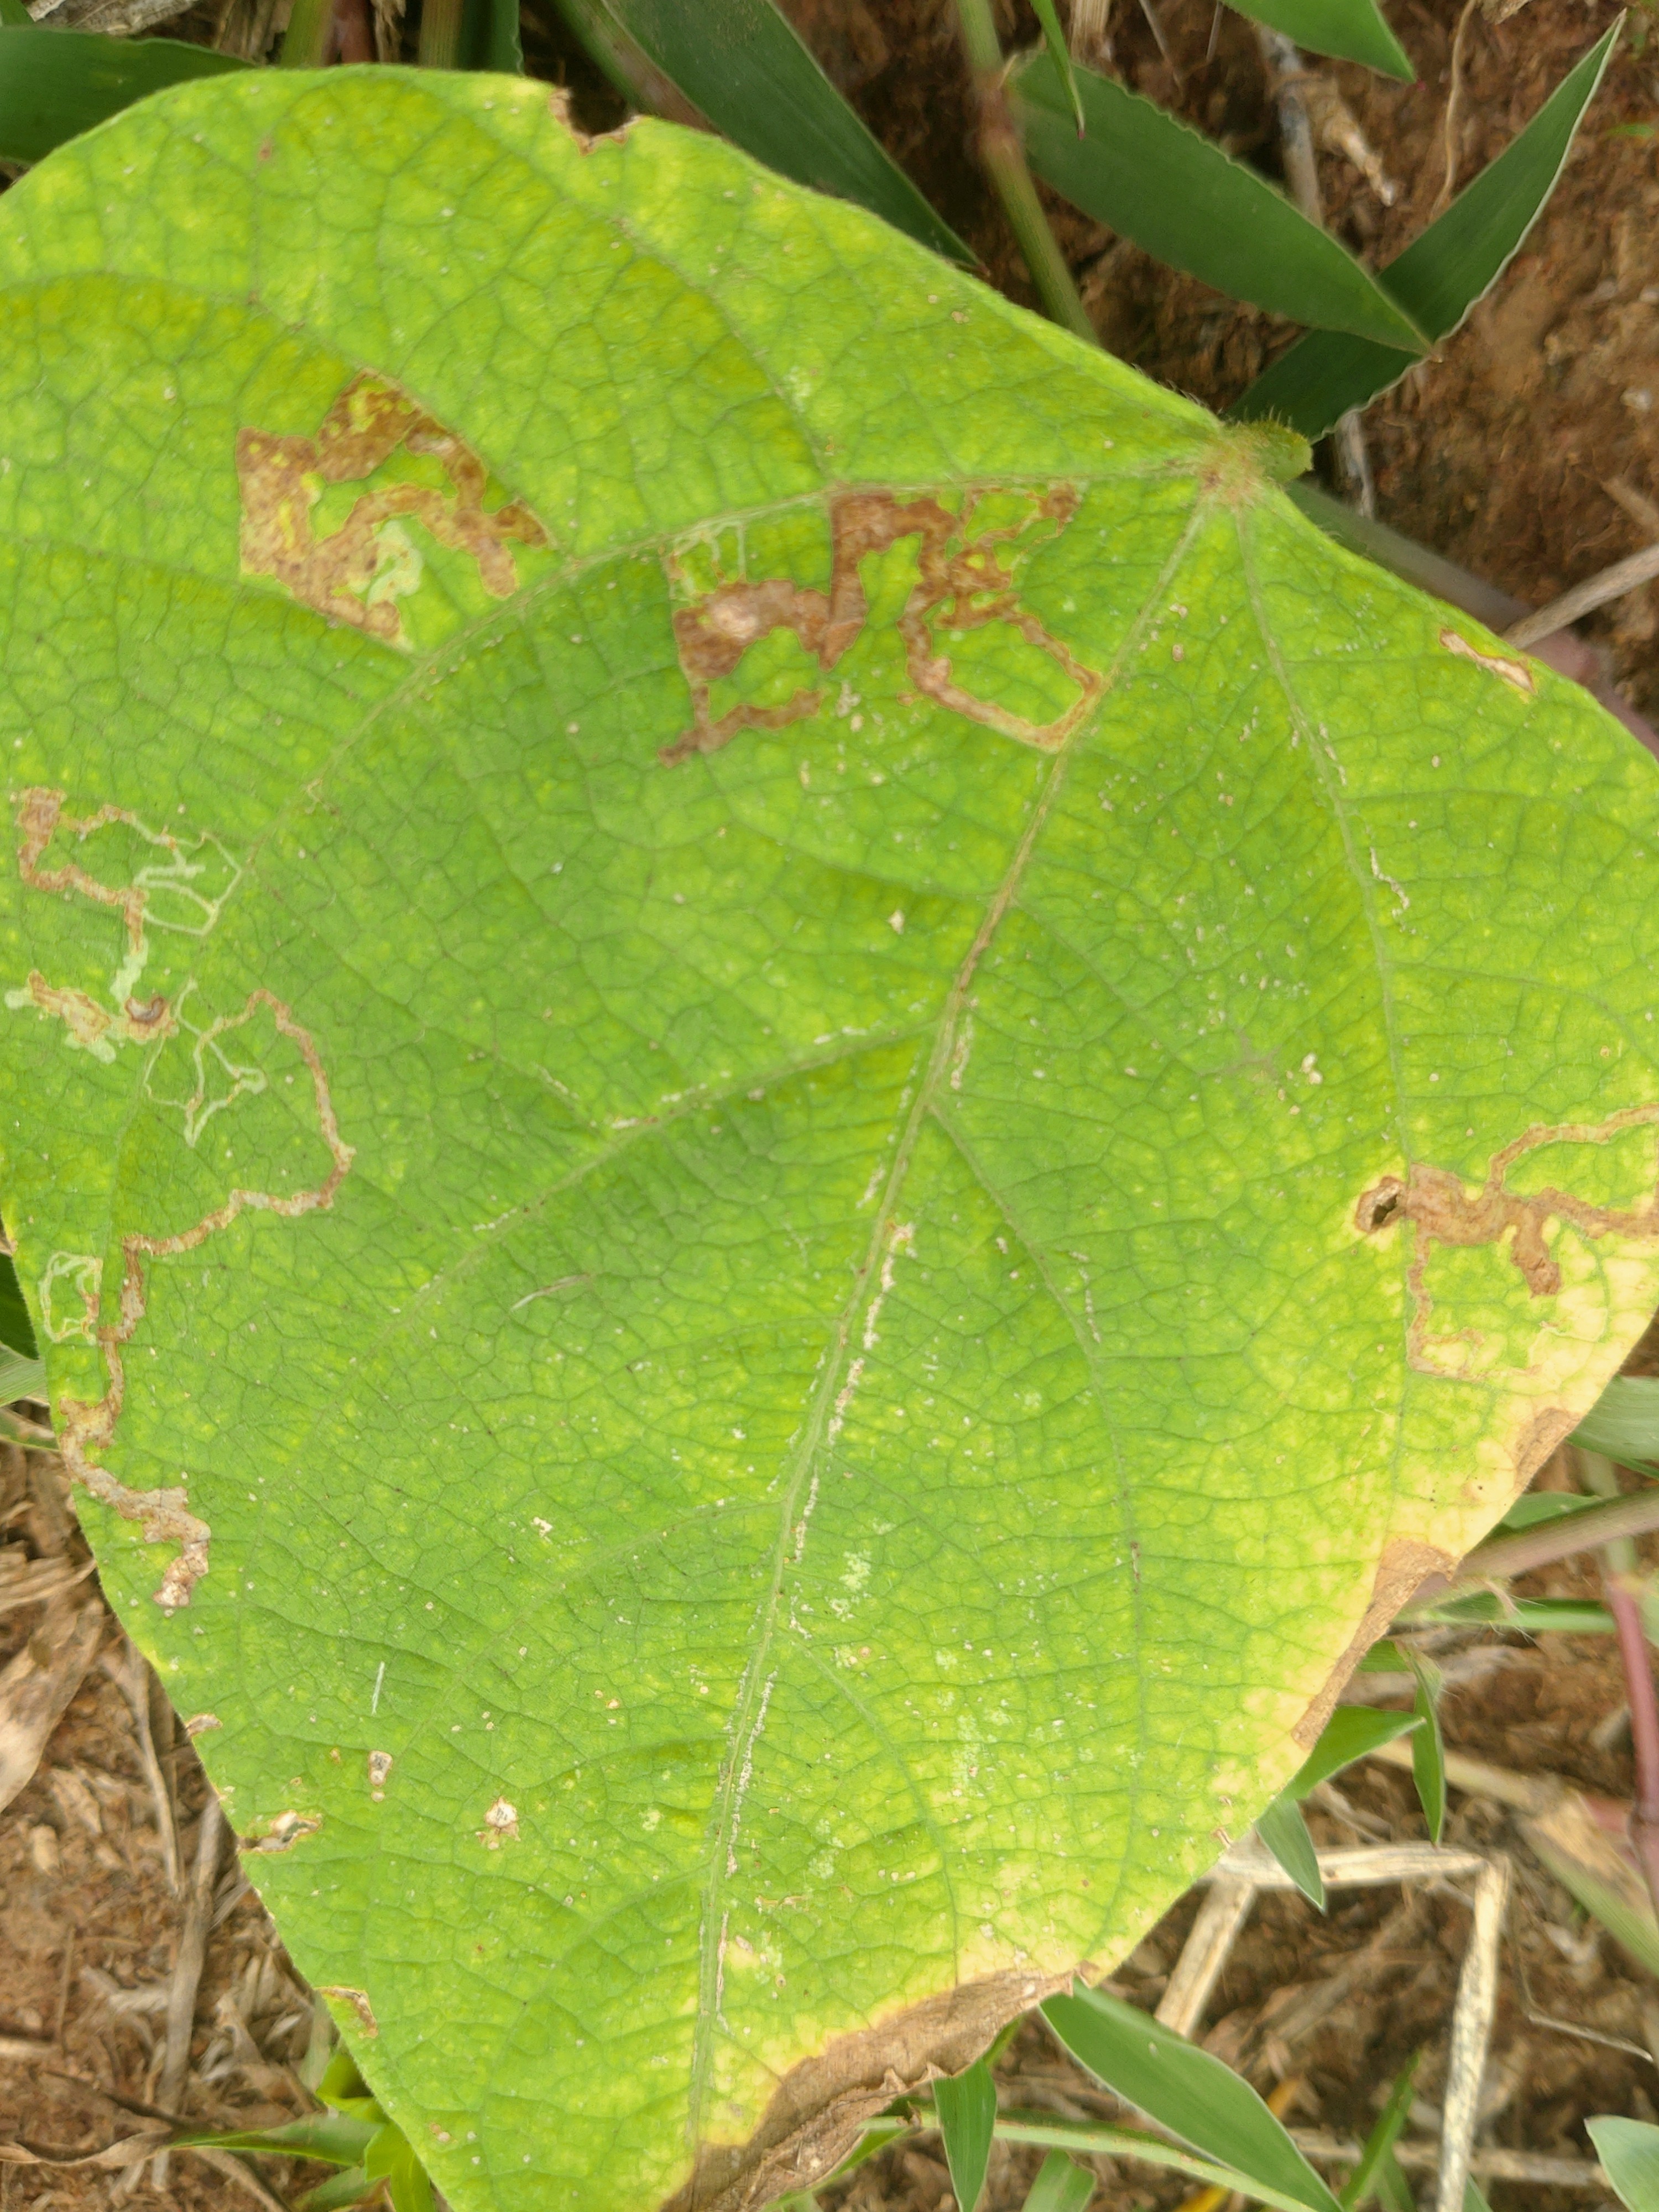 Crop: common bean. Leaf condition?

rust
